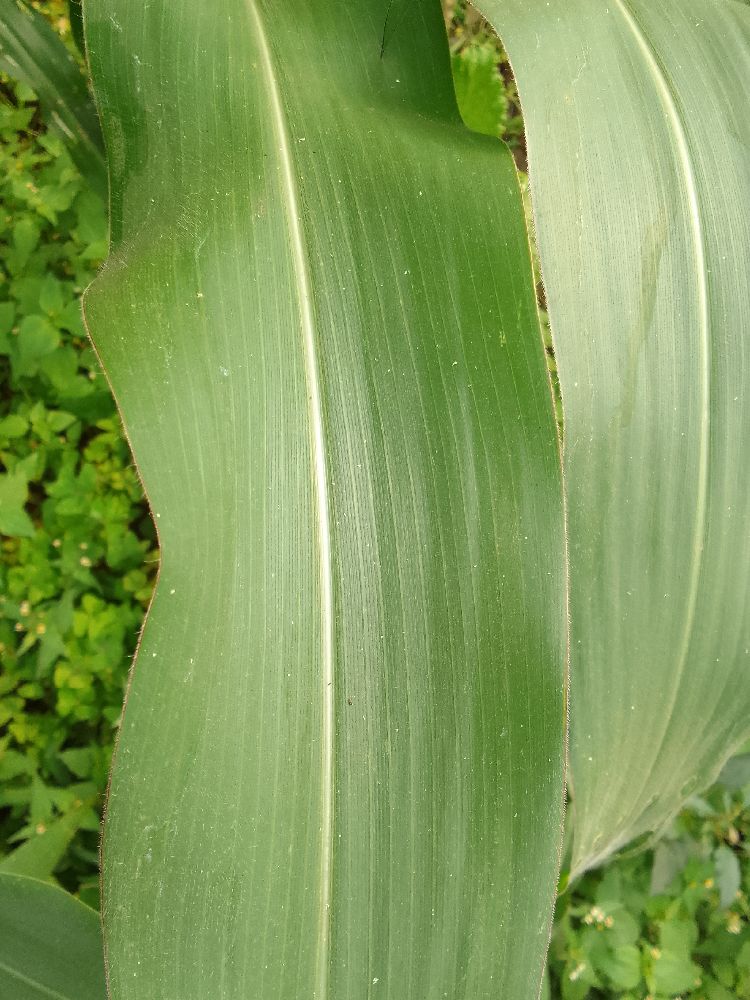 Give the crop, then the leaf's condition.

maize, healthy
